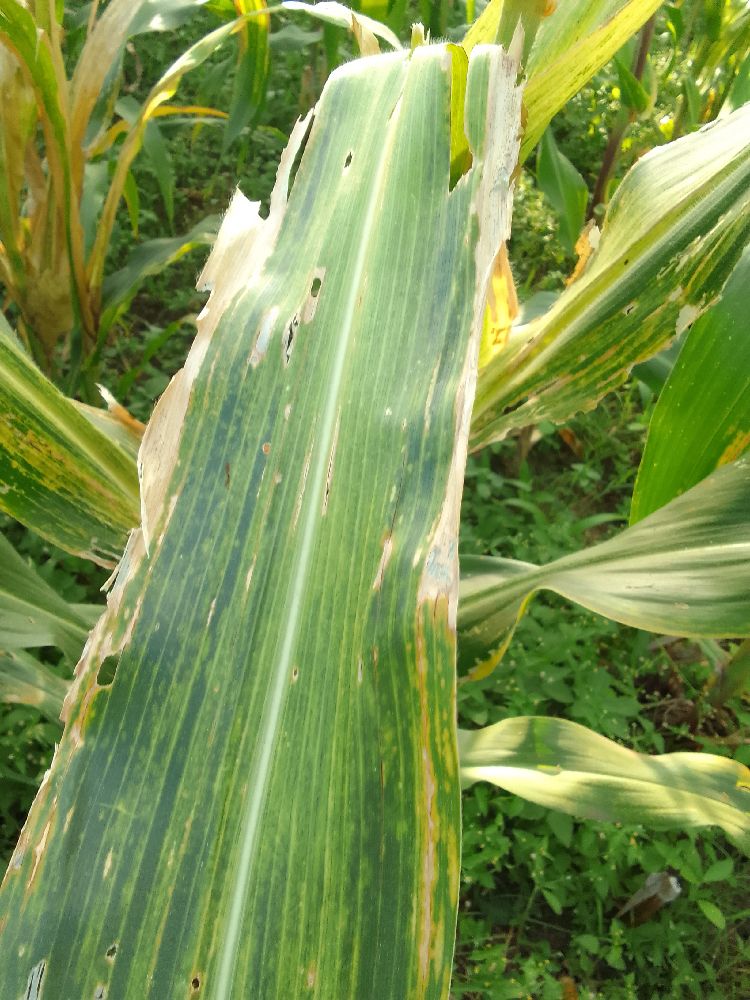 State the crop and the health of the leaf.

maize, maize lethal necrosis
